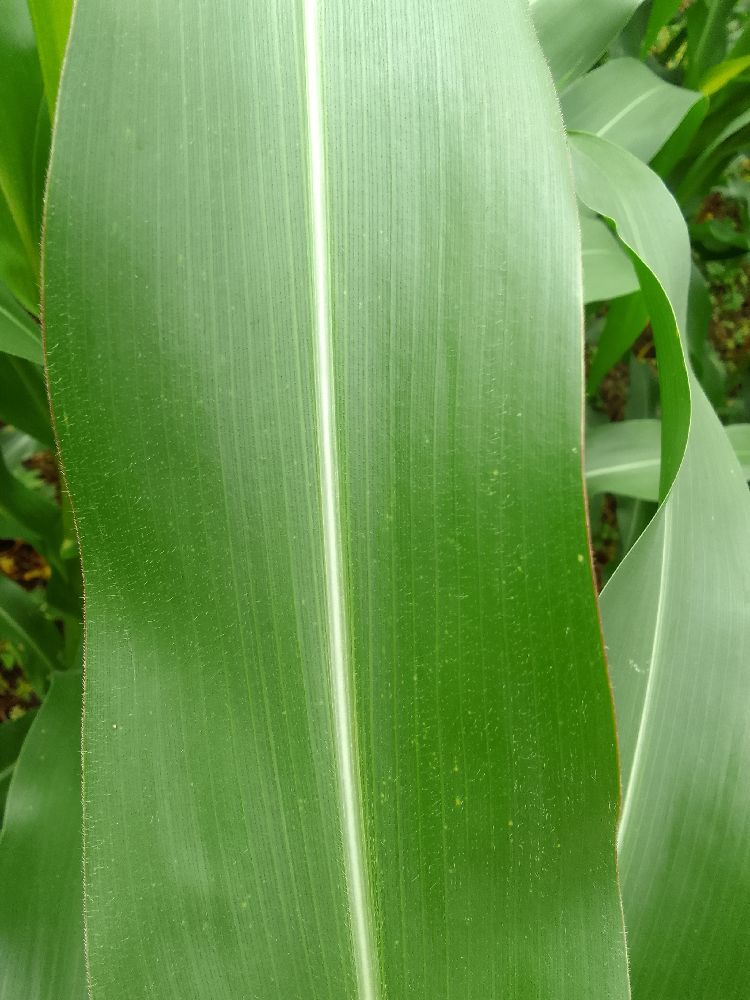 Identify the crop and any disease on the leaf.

maize, healthy
